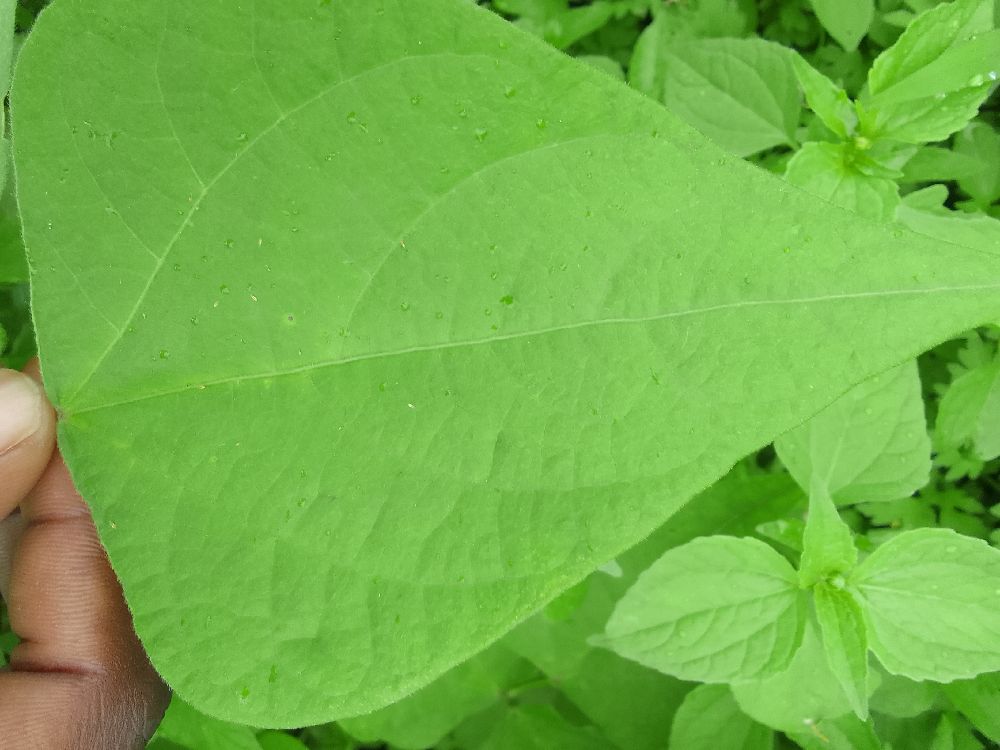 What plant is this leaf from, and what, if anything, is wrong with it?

common bean, healthy
